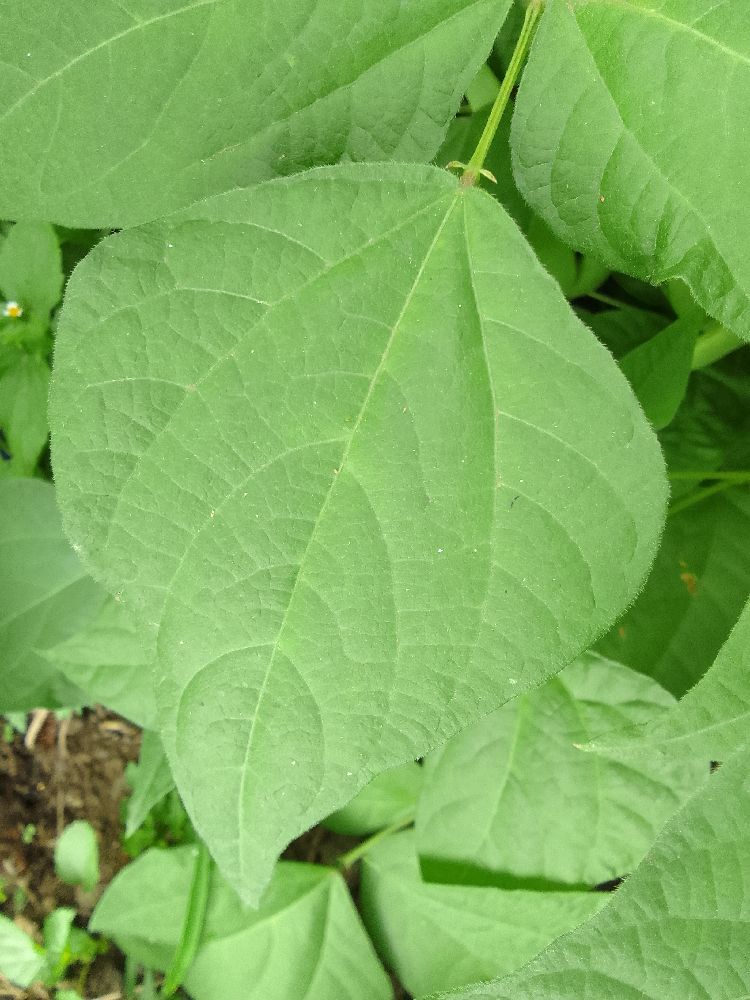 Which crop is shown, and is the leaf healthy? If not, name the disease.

common bean, healthy
